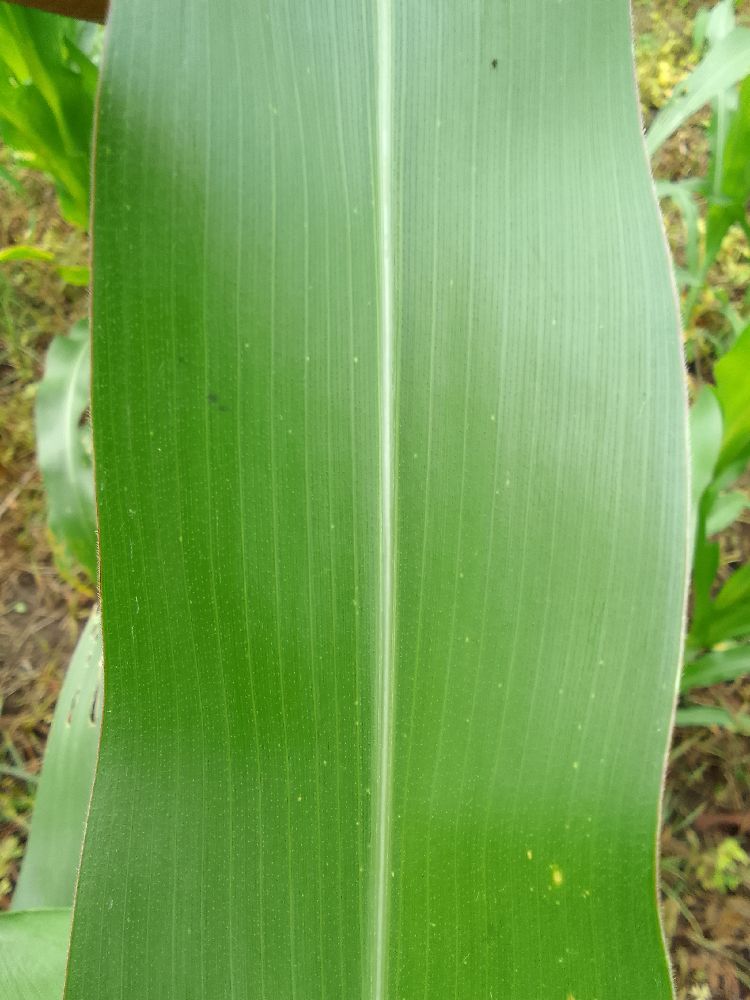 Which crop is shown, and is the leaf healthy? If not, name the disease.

maize, healthy
